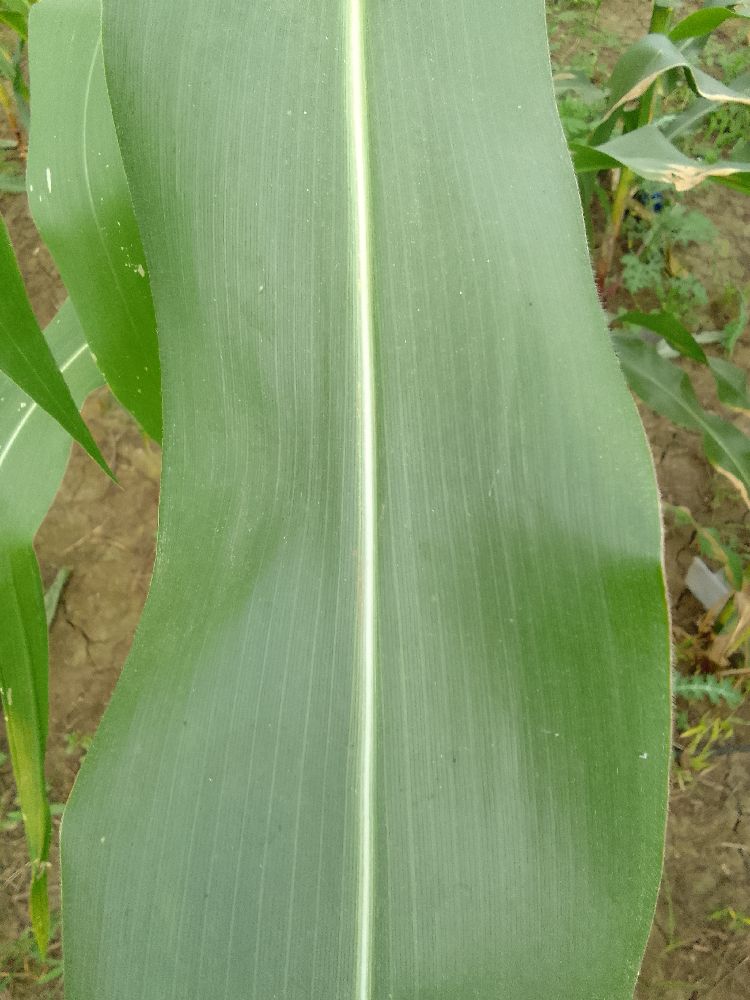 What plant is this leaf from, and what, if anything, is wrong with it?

maize, healthy
